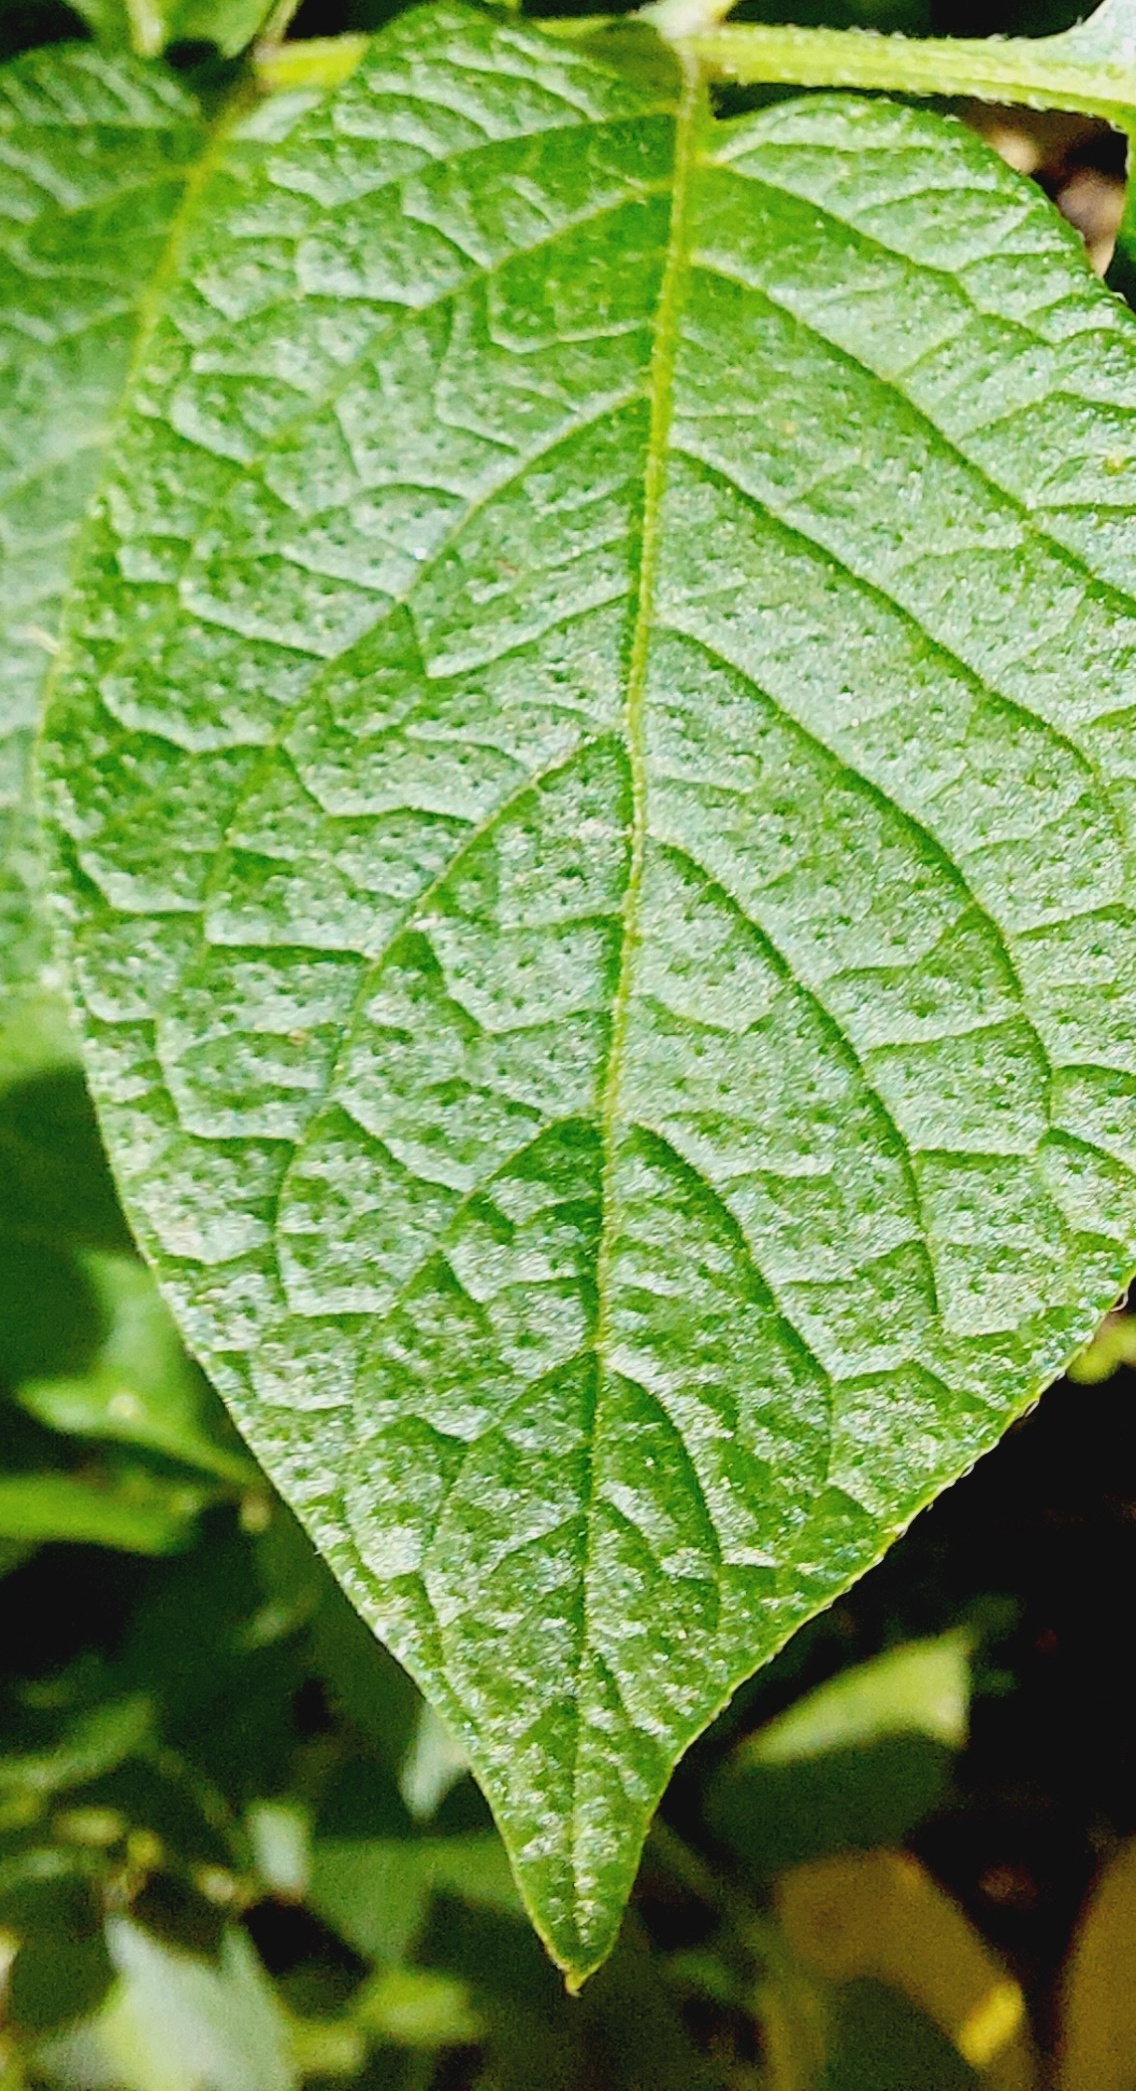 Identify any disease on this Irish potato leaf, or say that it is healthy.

healthy
